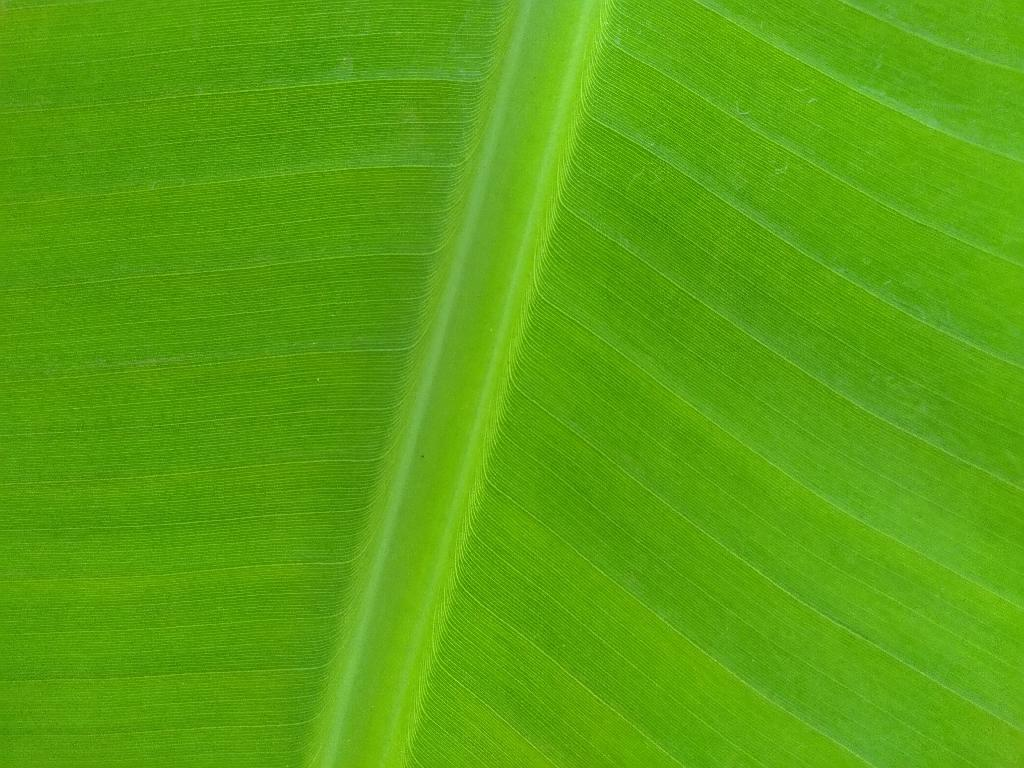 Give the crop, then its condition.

banana, healthy
